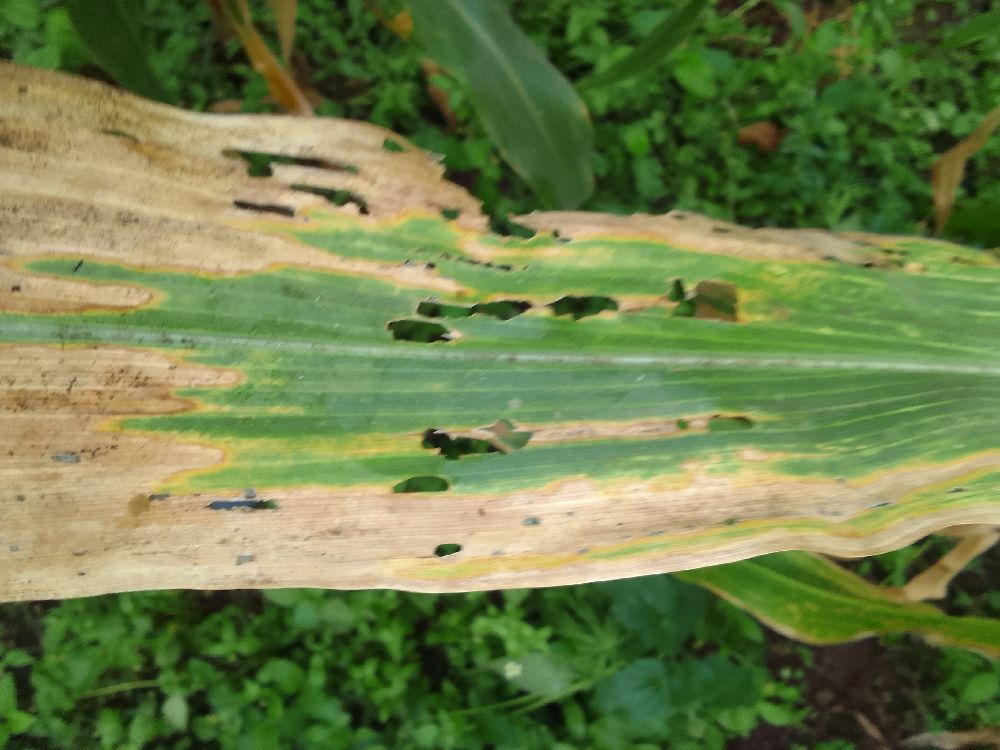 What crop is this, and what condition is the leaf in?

maize, maize lethal necrosis
